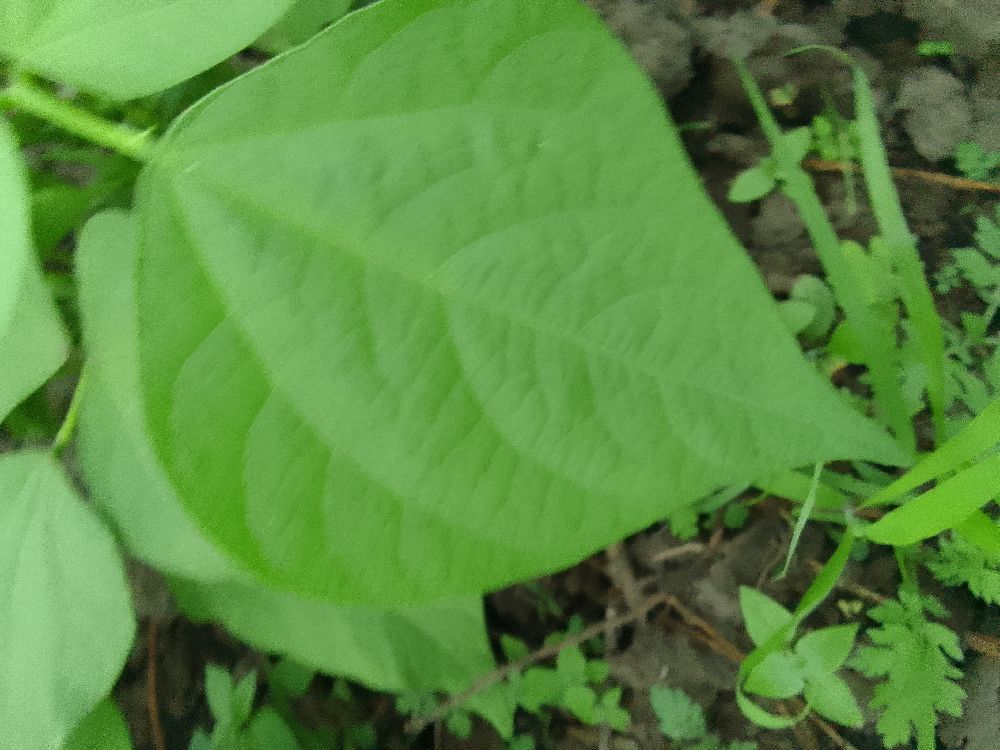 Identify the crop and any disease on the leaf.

common bean, healthy
